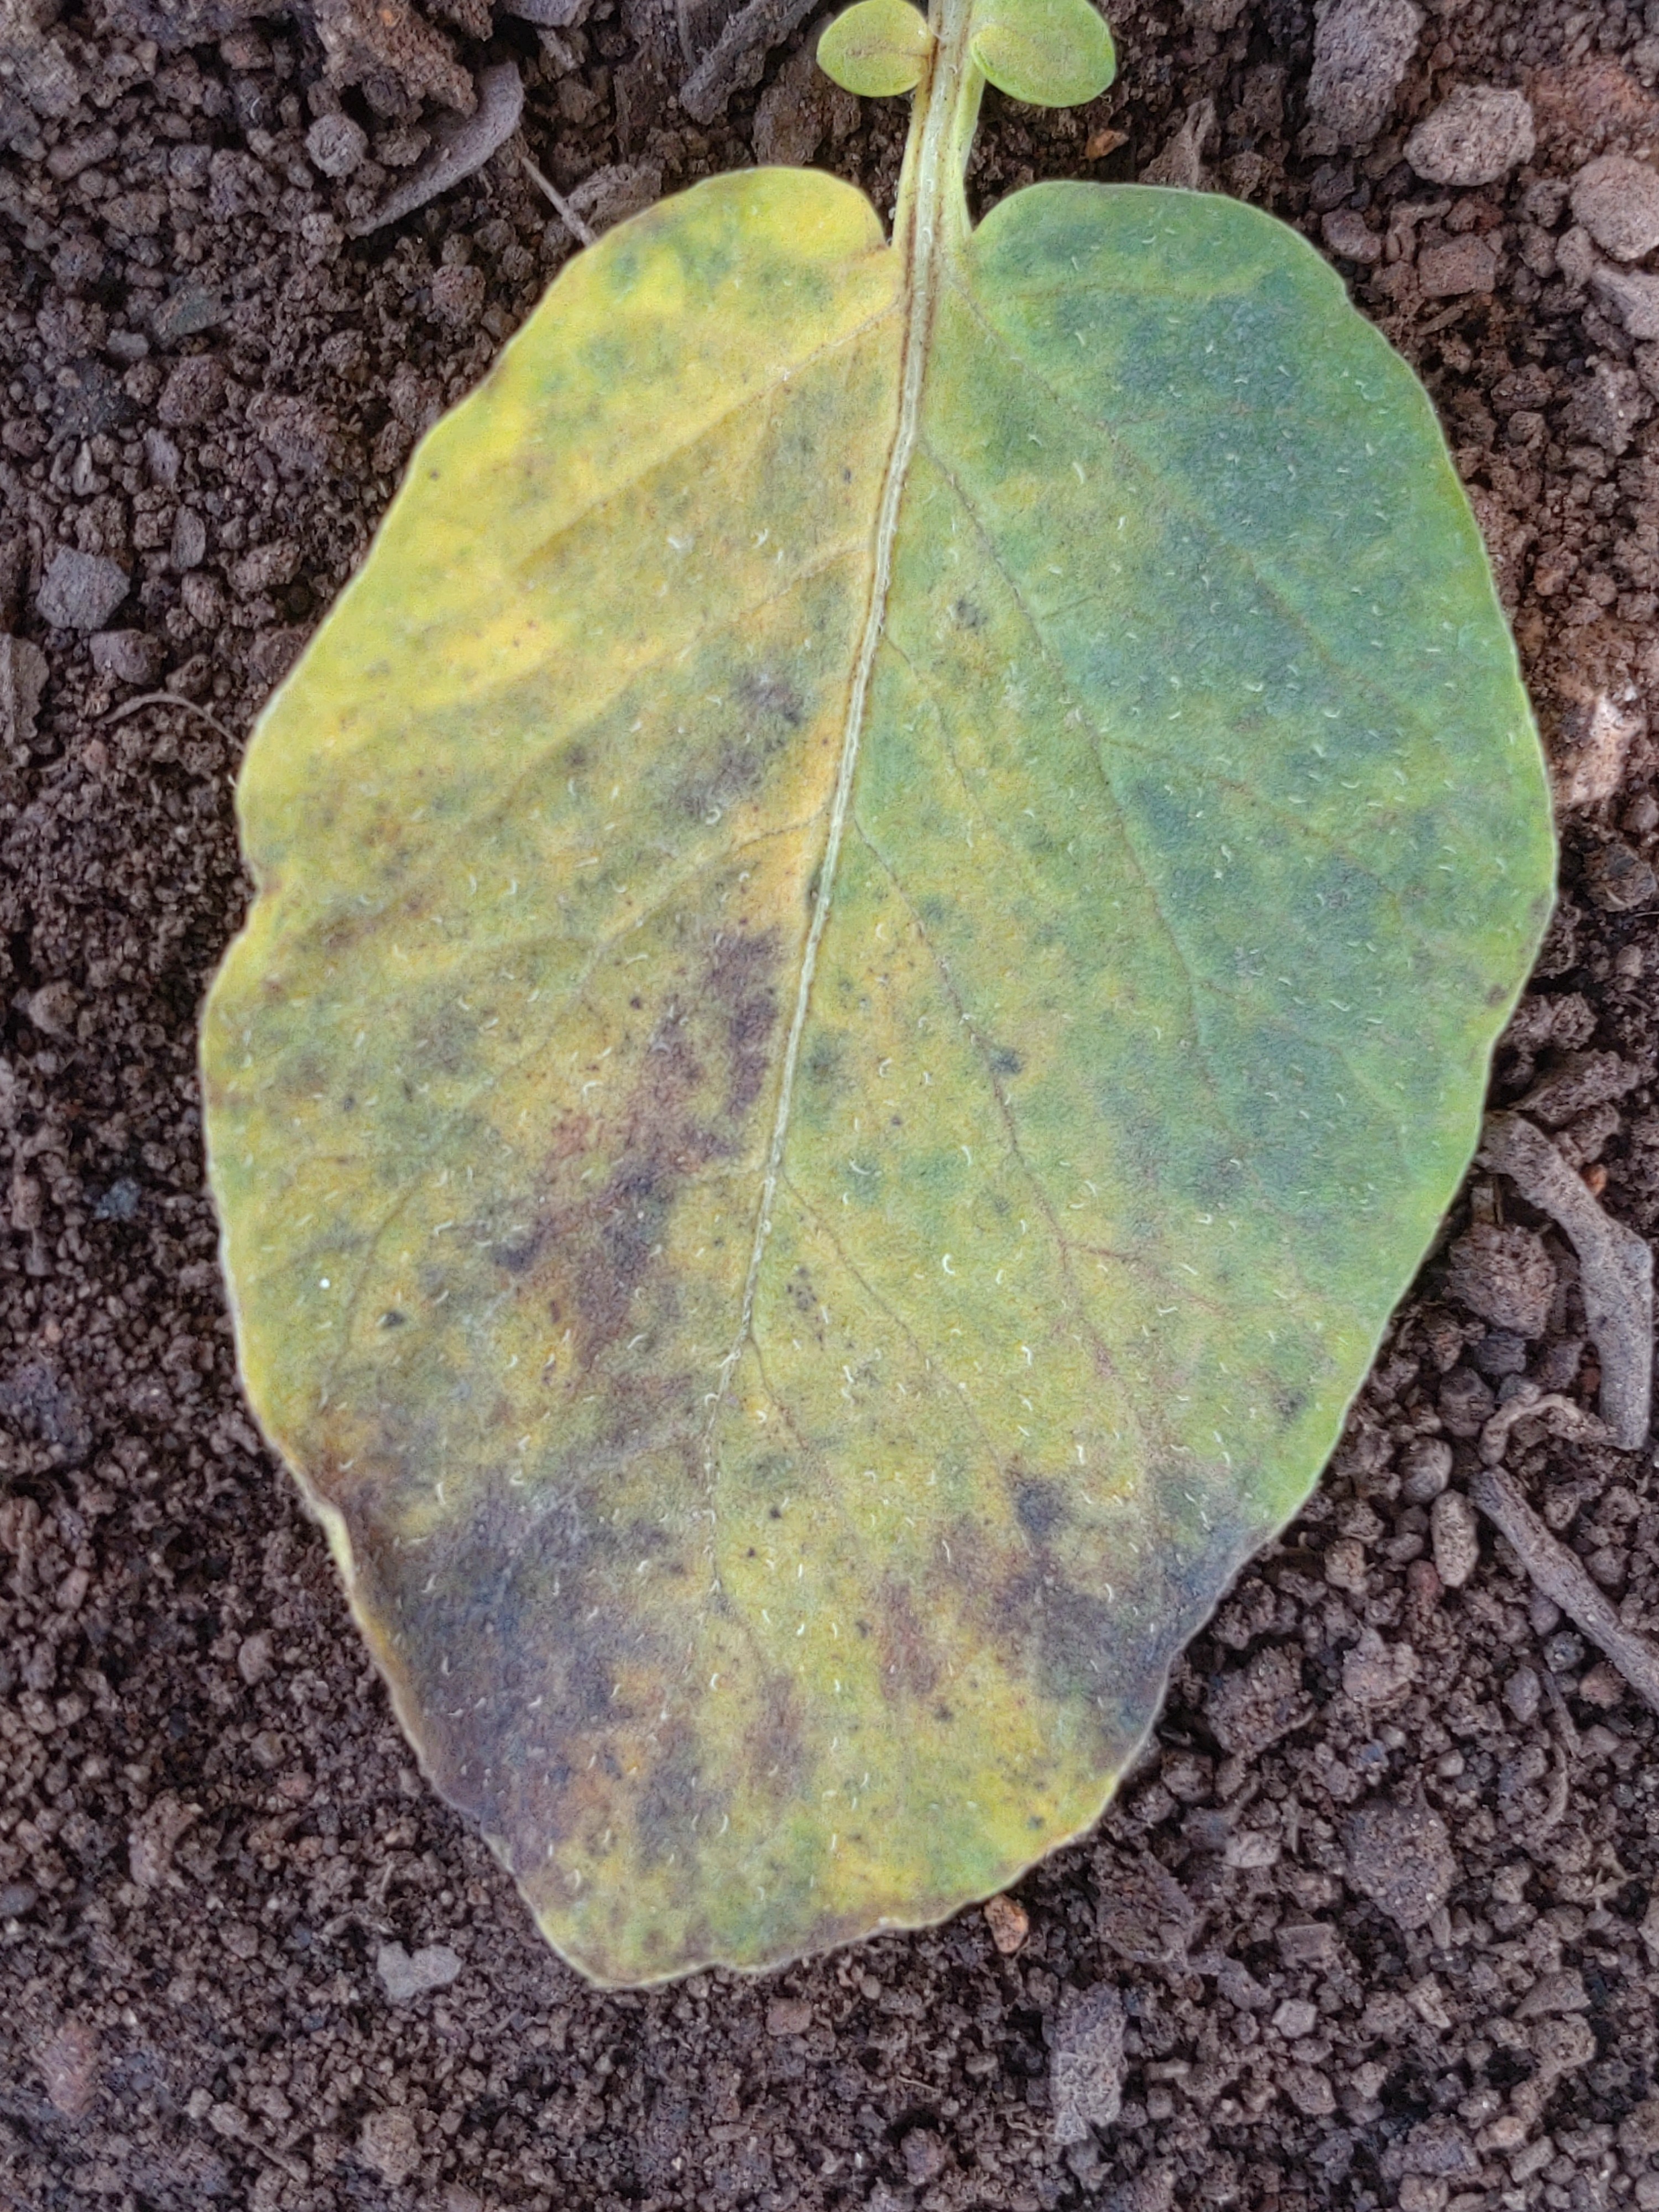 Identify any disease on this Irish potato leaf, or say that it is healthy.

late blight
